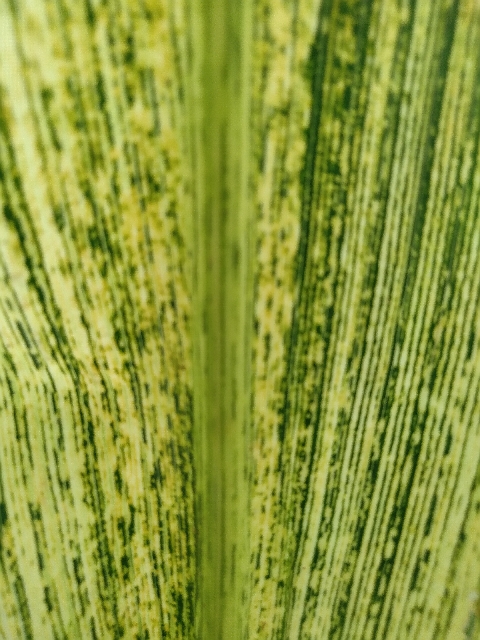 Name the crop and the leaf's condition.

maize, maize streak virus
